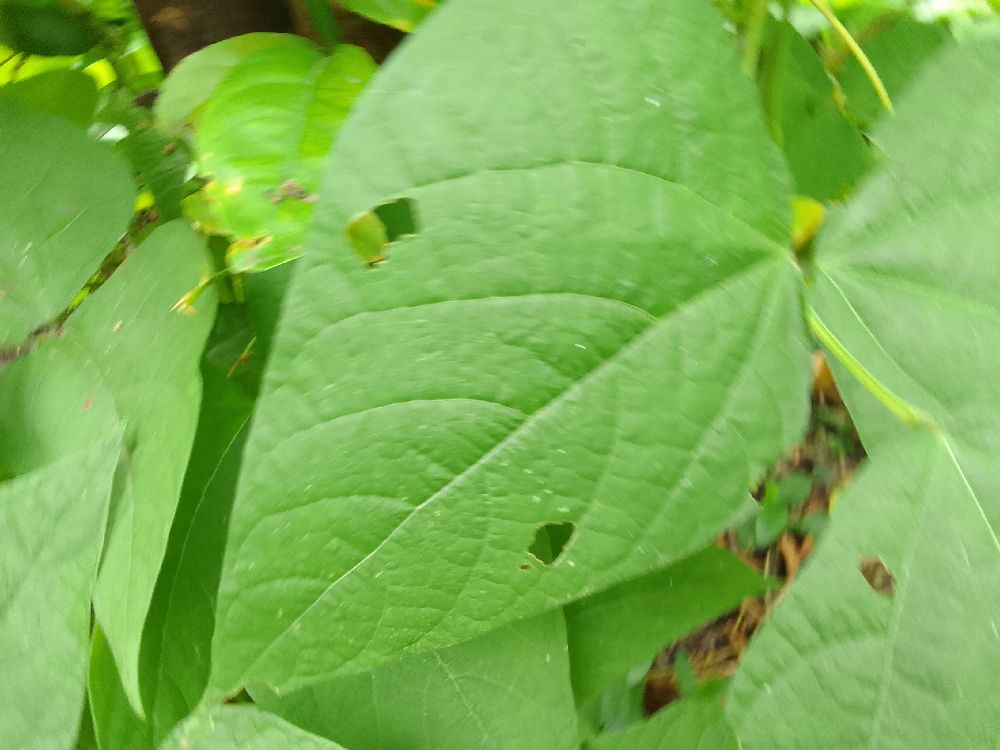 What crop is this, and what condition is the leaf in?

common bean, healthy
